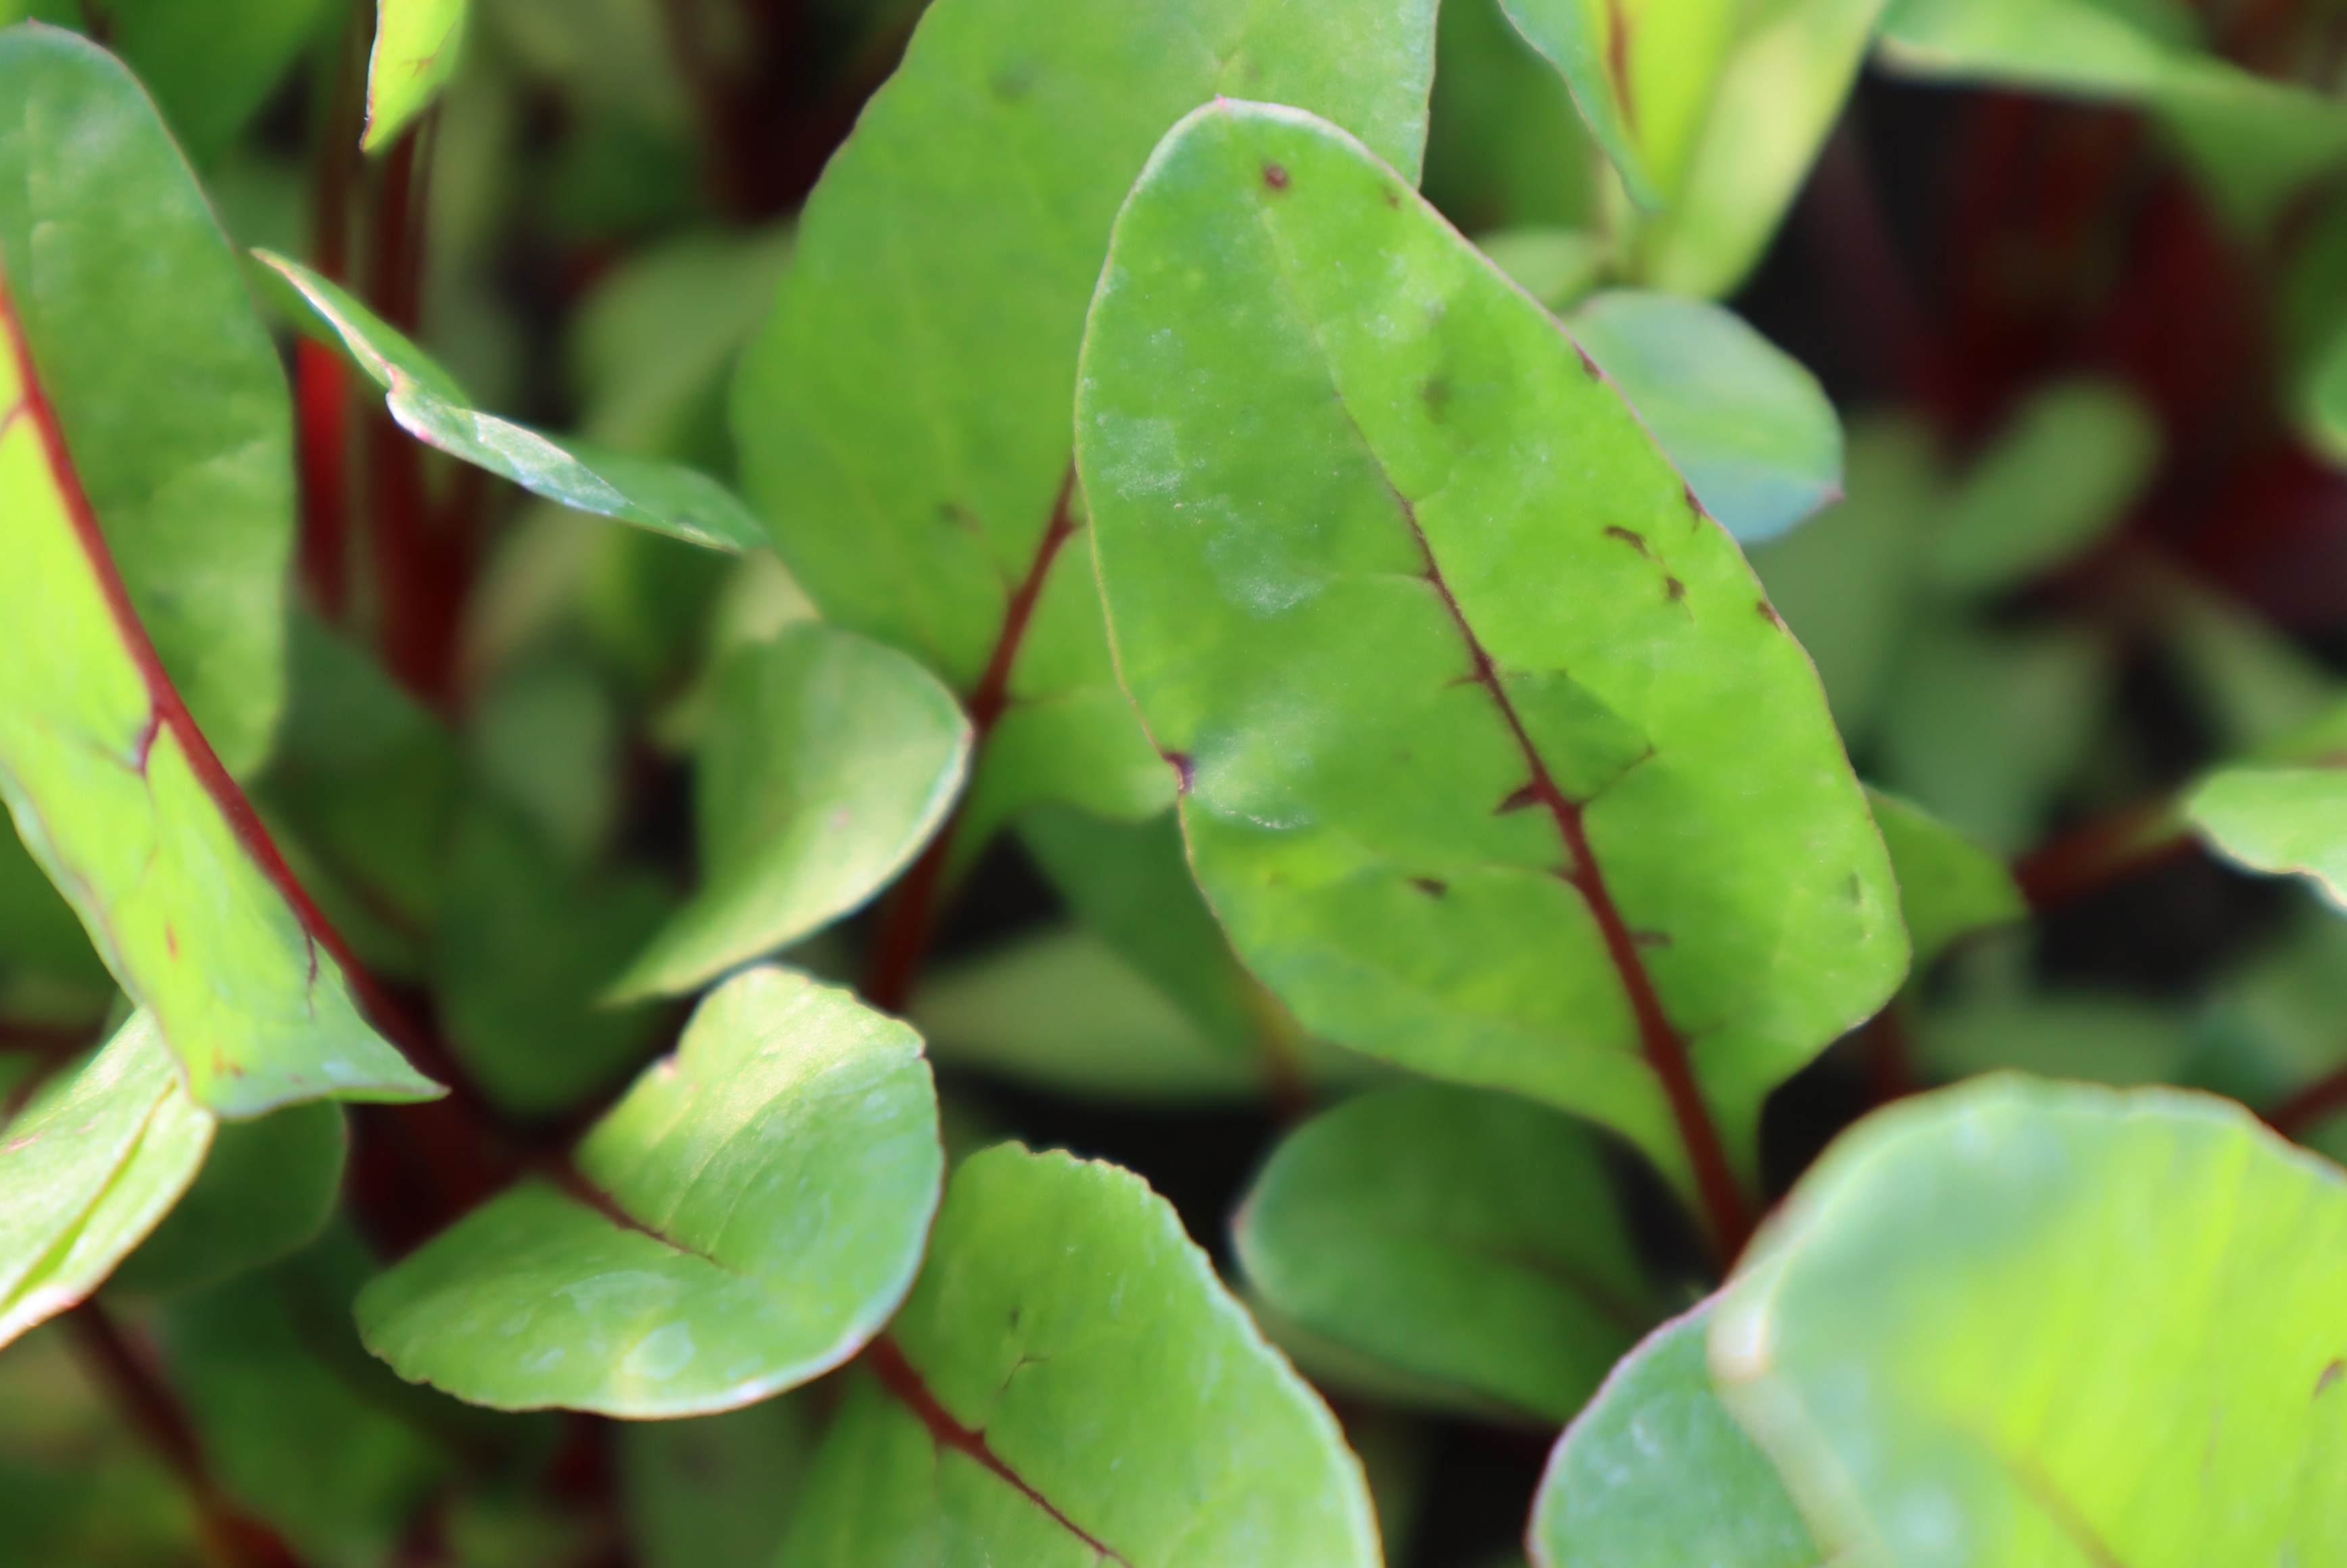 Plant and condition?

chard, cercospora
